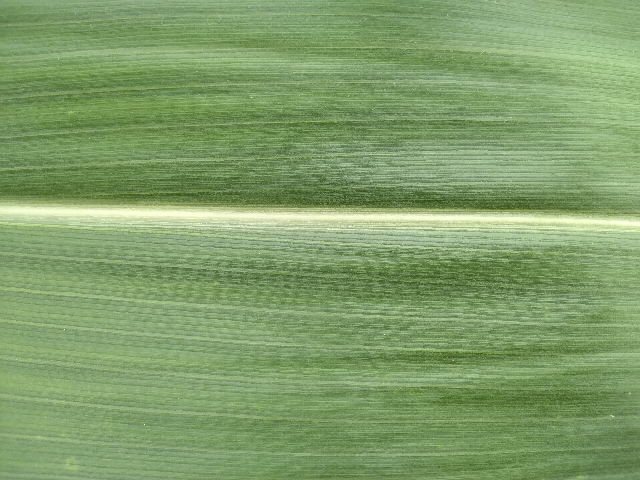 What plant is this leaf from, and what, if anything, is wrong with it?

maize, healthy
